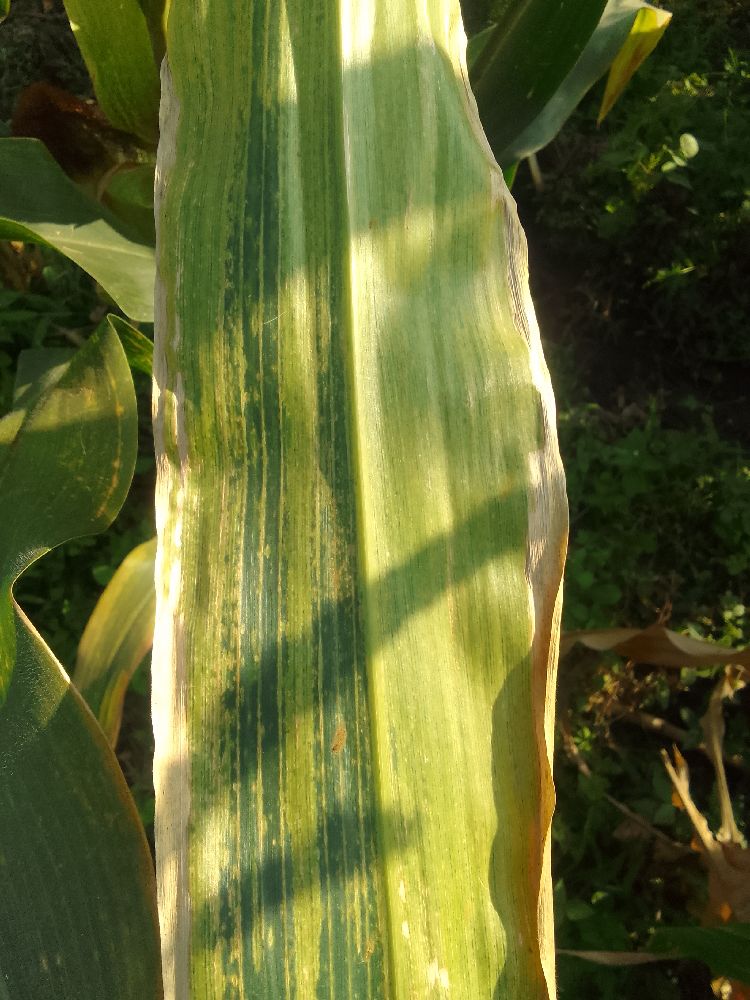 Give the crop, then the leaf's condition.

maize, maize lethal necrosis
